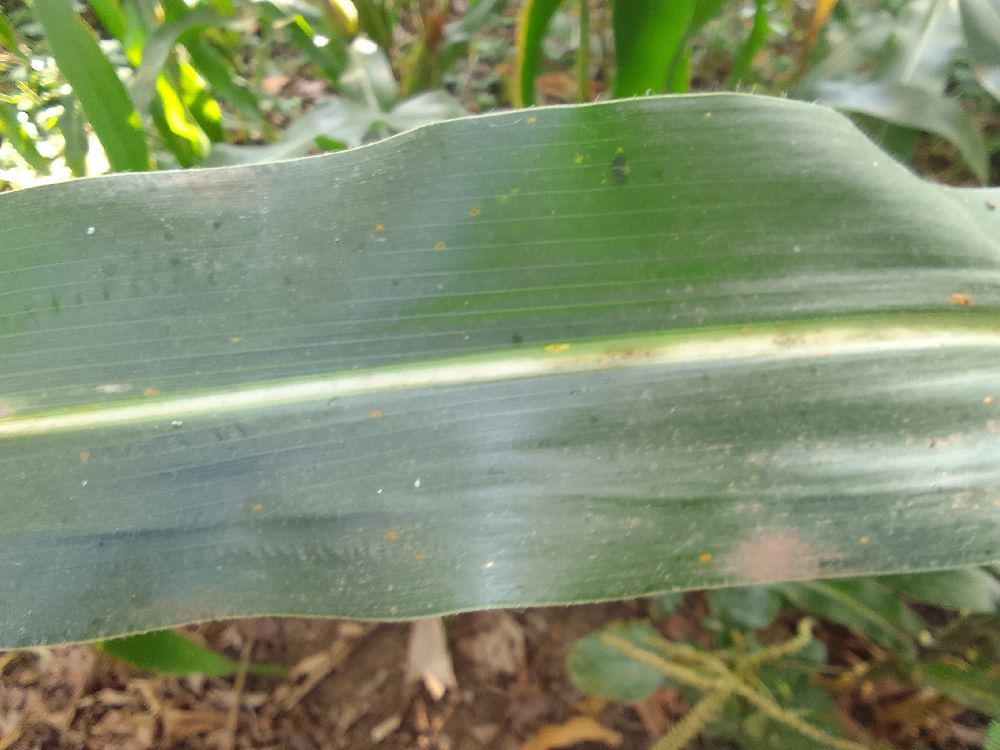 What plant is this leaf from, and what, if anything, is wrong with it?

maize, healthy
